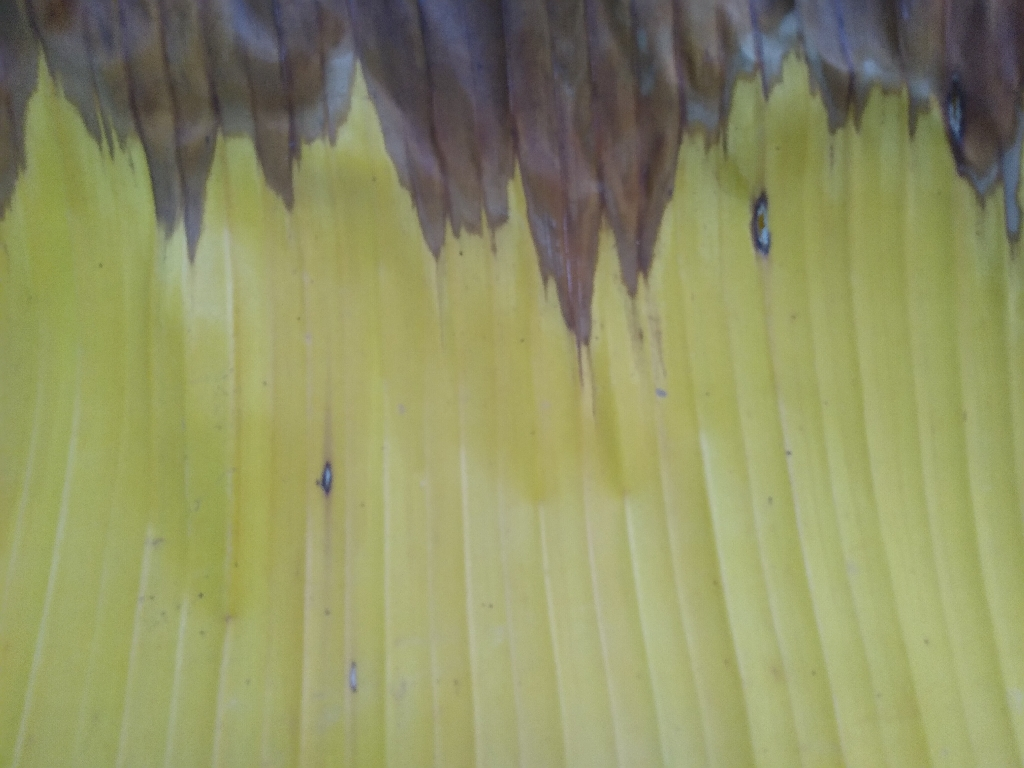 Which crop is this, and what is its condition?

banana, fusarium wilt race 1
